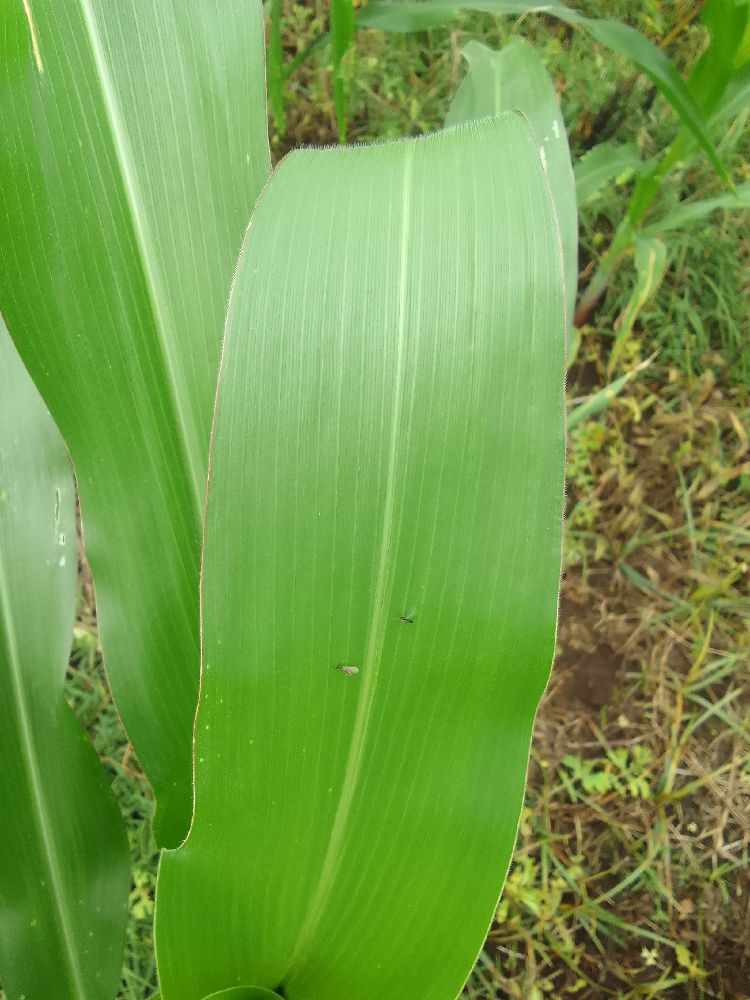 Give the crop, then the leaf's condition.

maize, healthy
